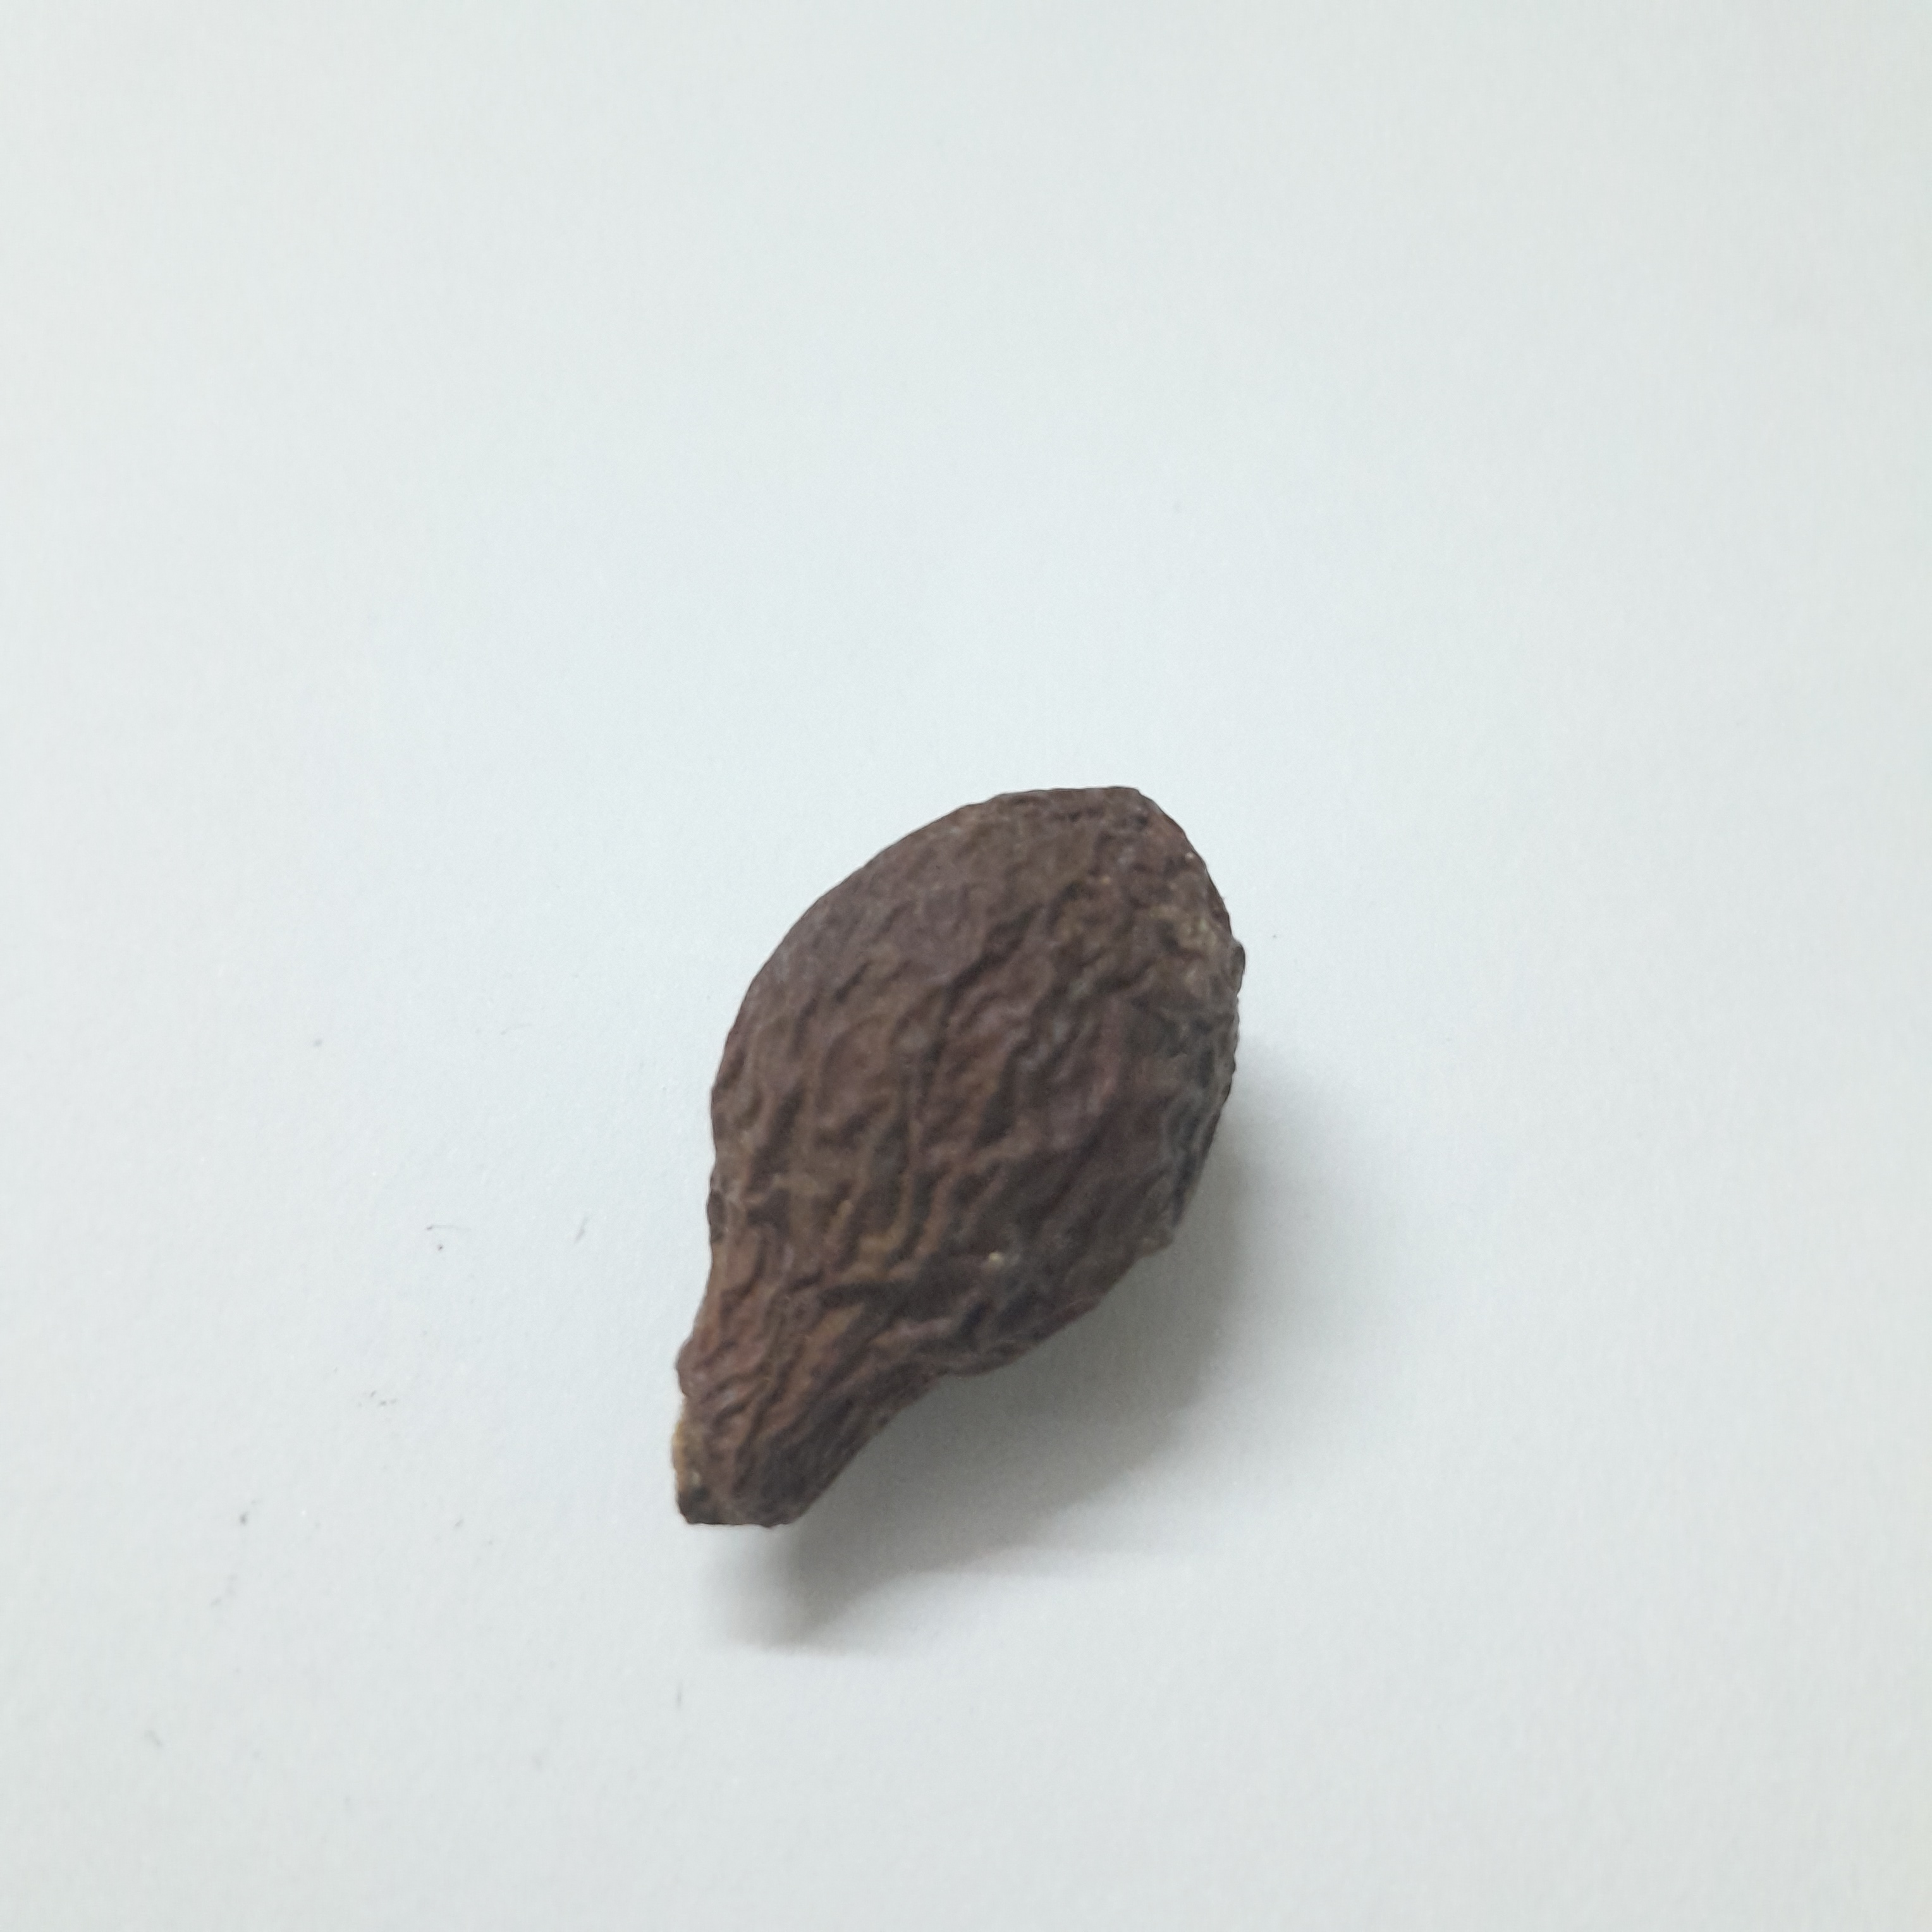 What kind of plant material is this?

niranjanphal
